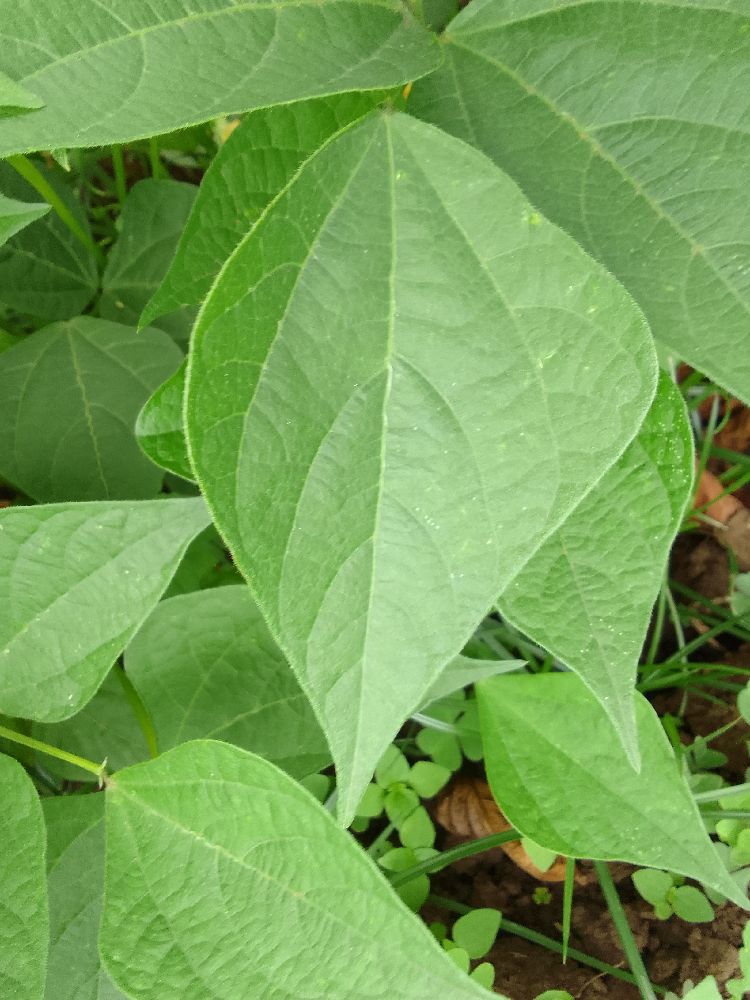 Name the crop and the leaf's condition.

common bean, healthy
